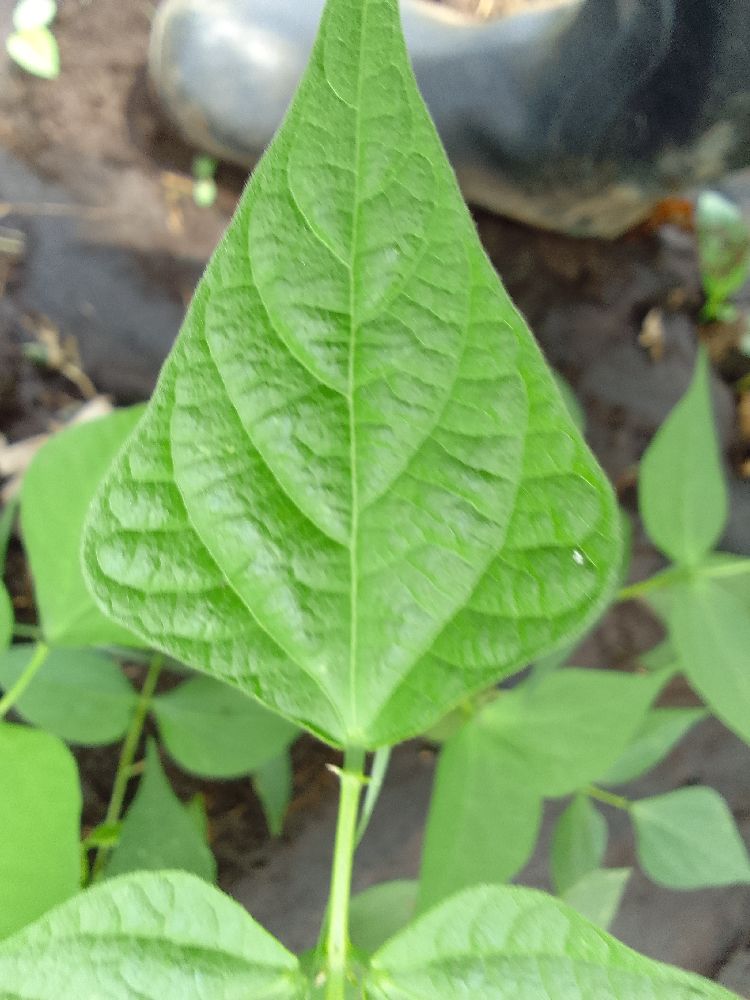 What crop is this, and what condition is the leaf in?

common bean, healthy
